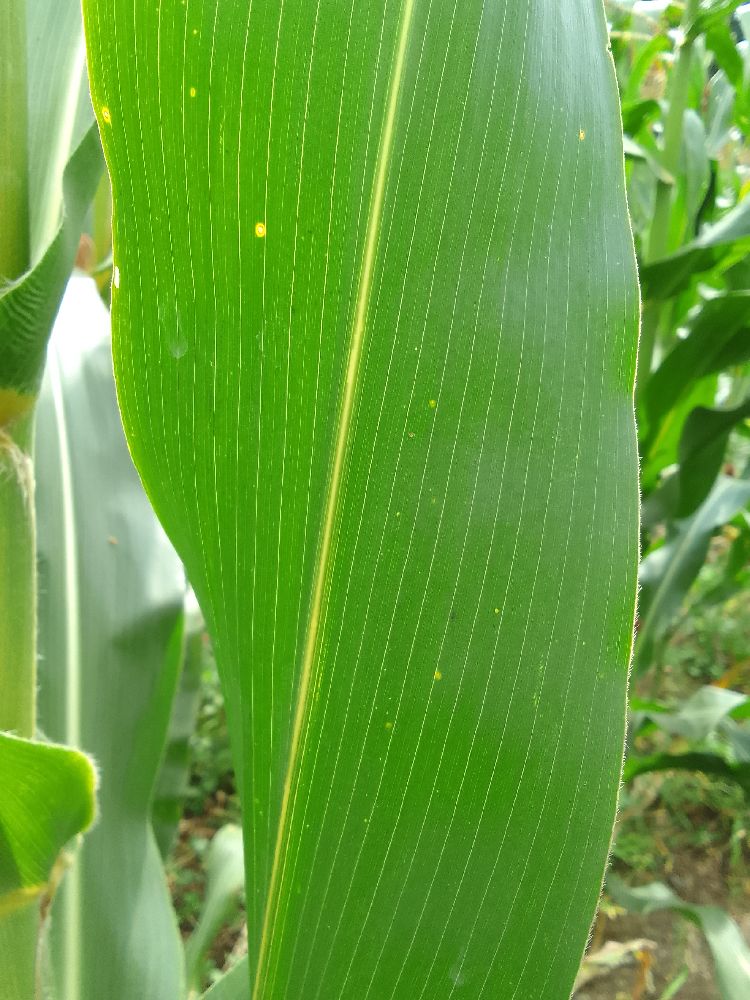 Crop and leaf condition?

maize, healthy
